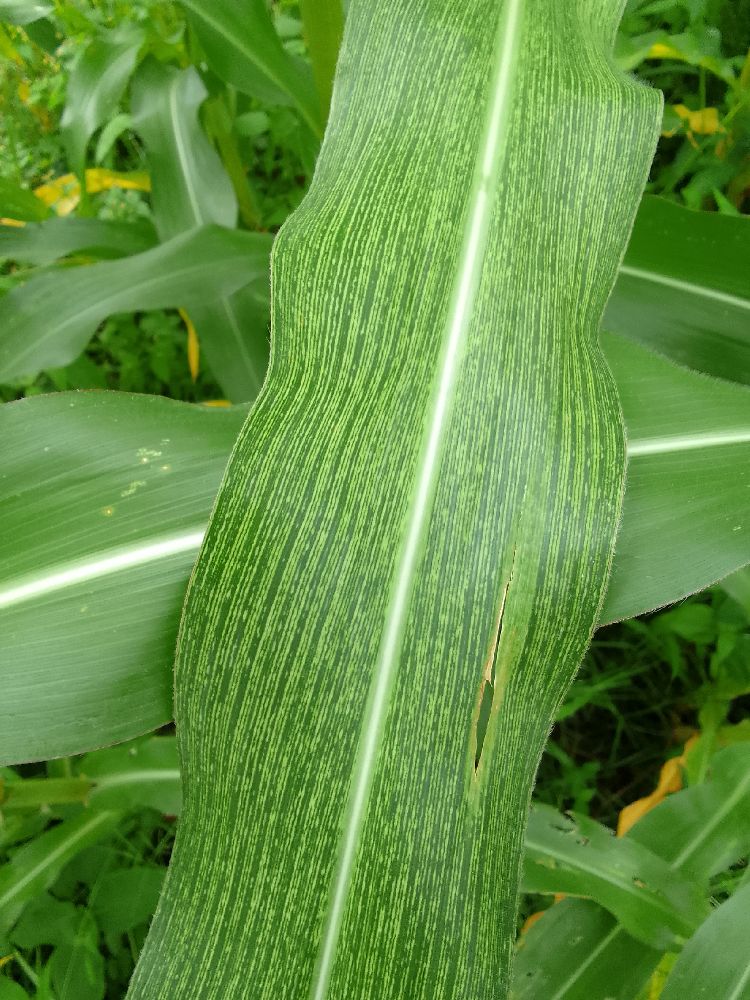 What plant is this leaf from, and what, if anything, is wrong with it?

maize, maize streak virus
